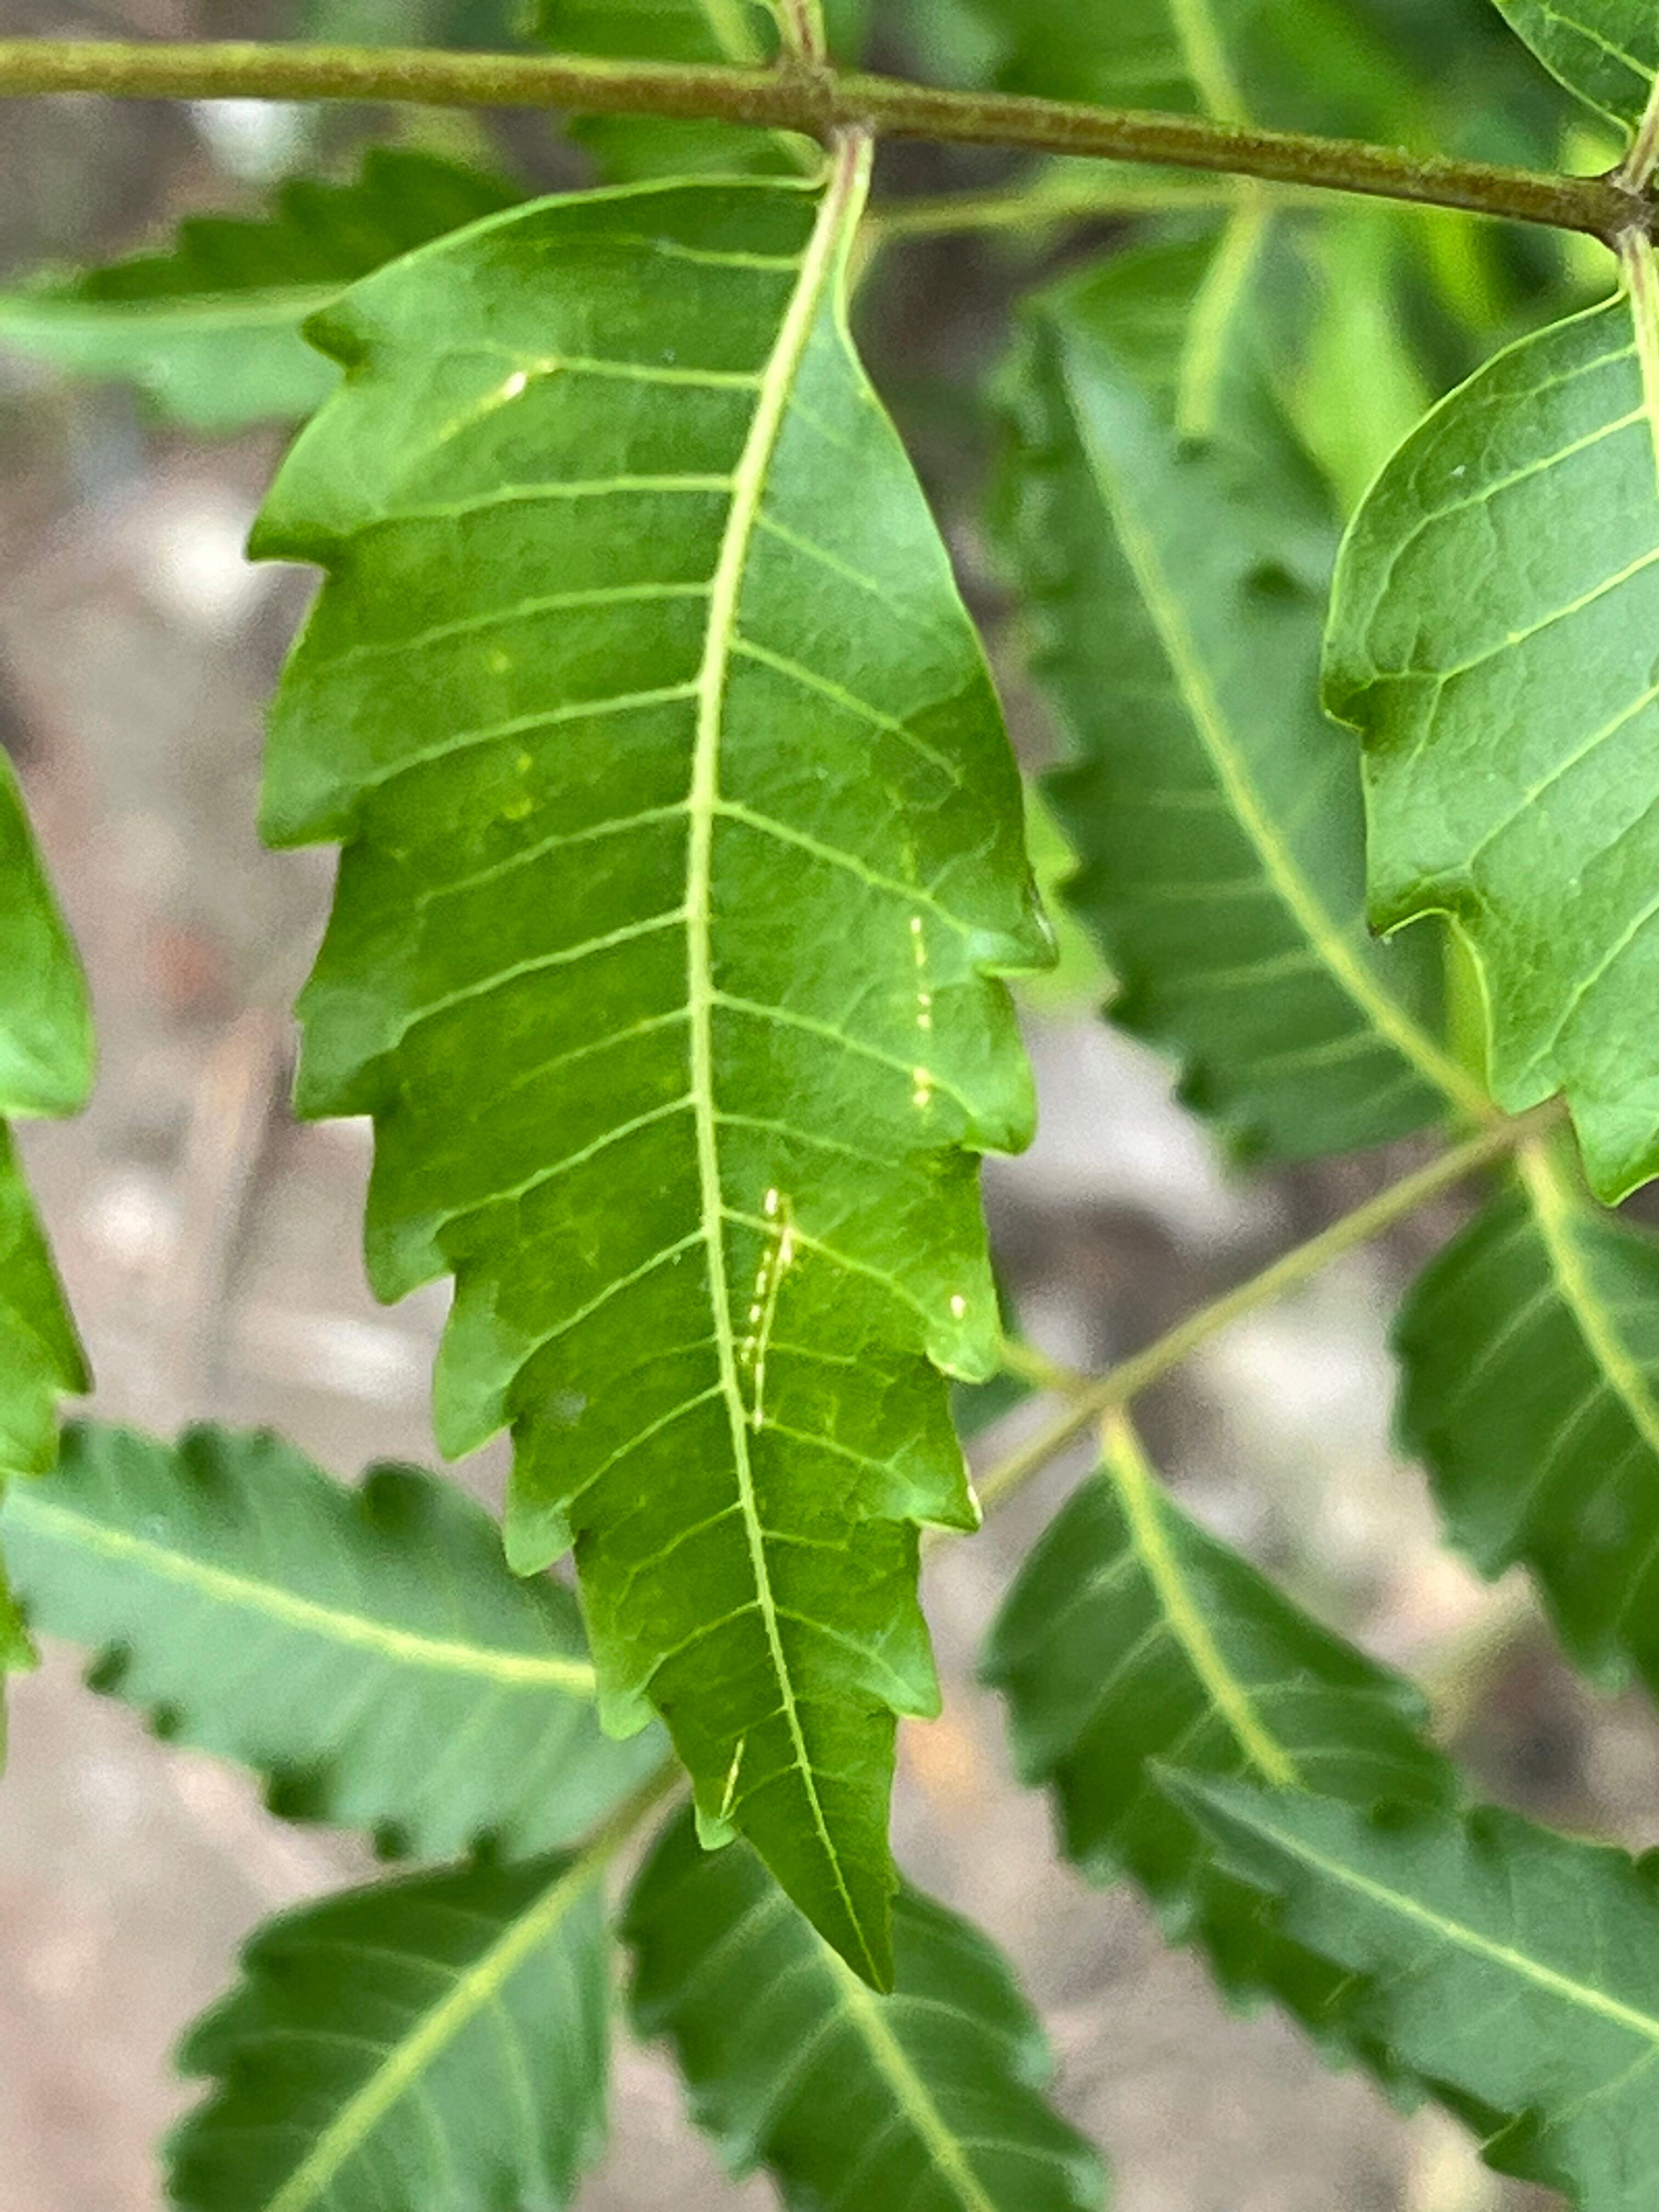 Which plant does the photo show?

neem
